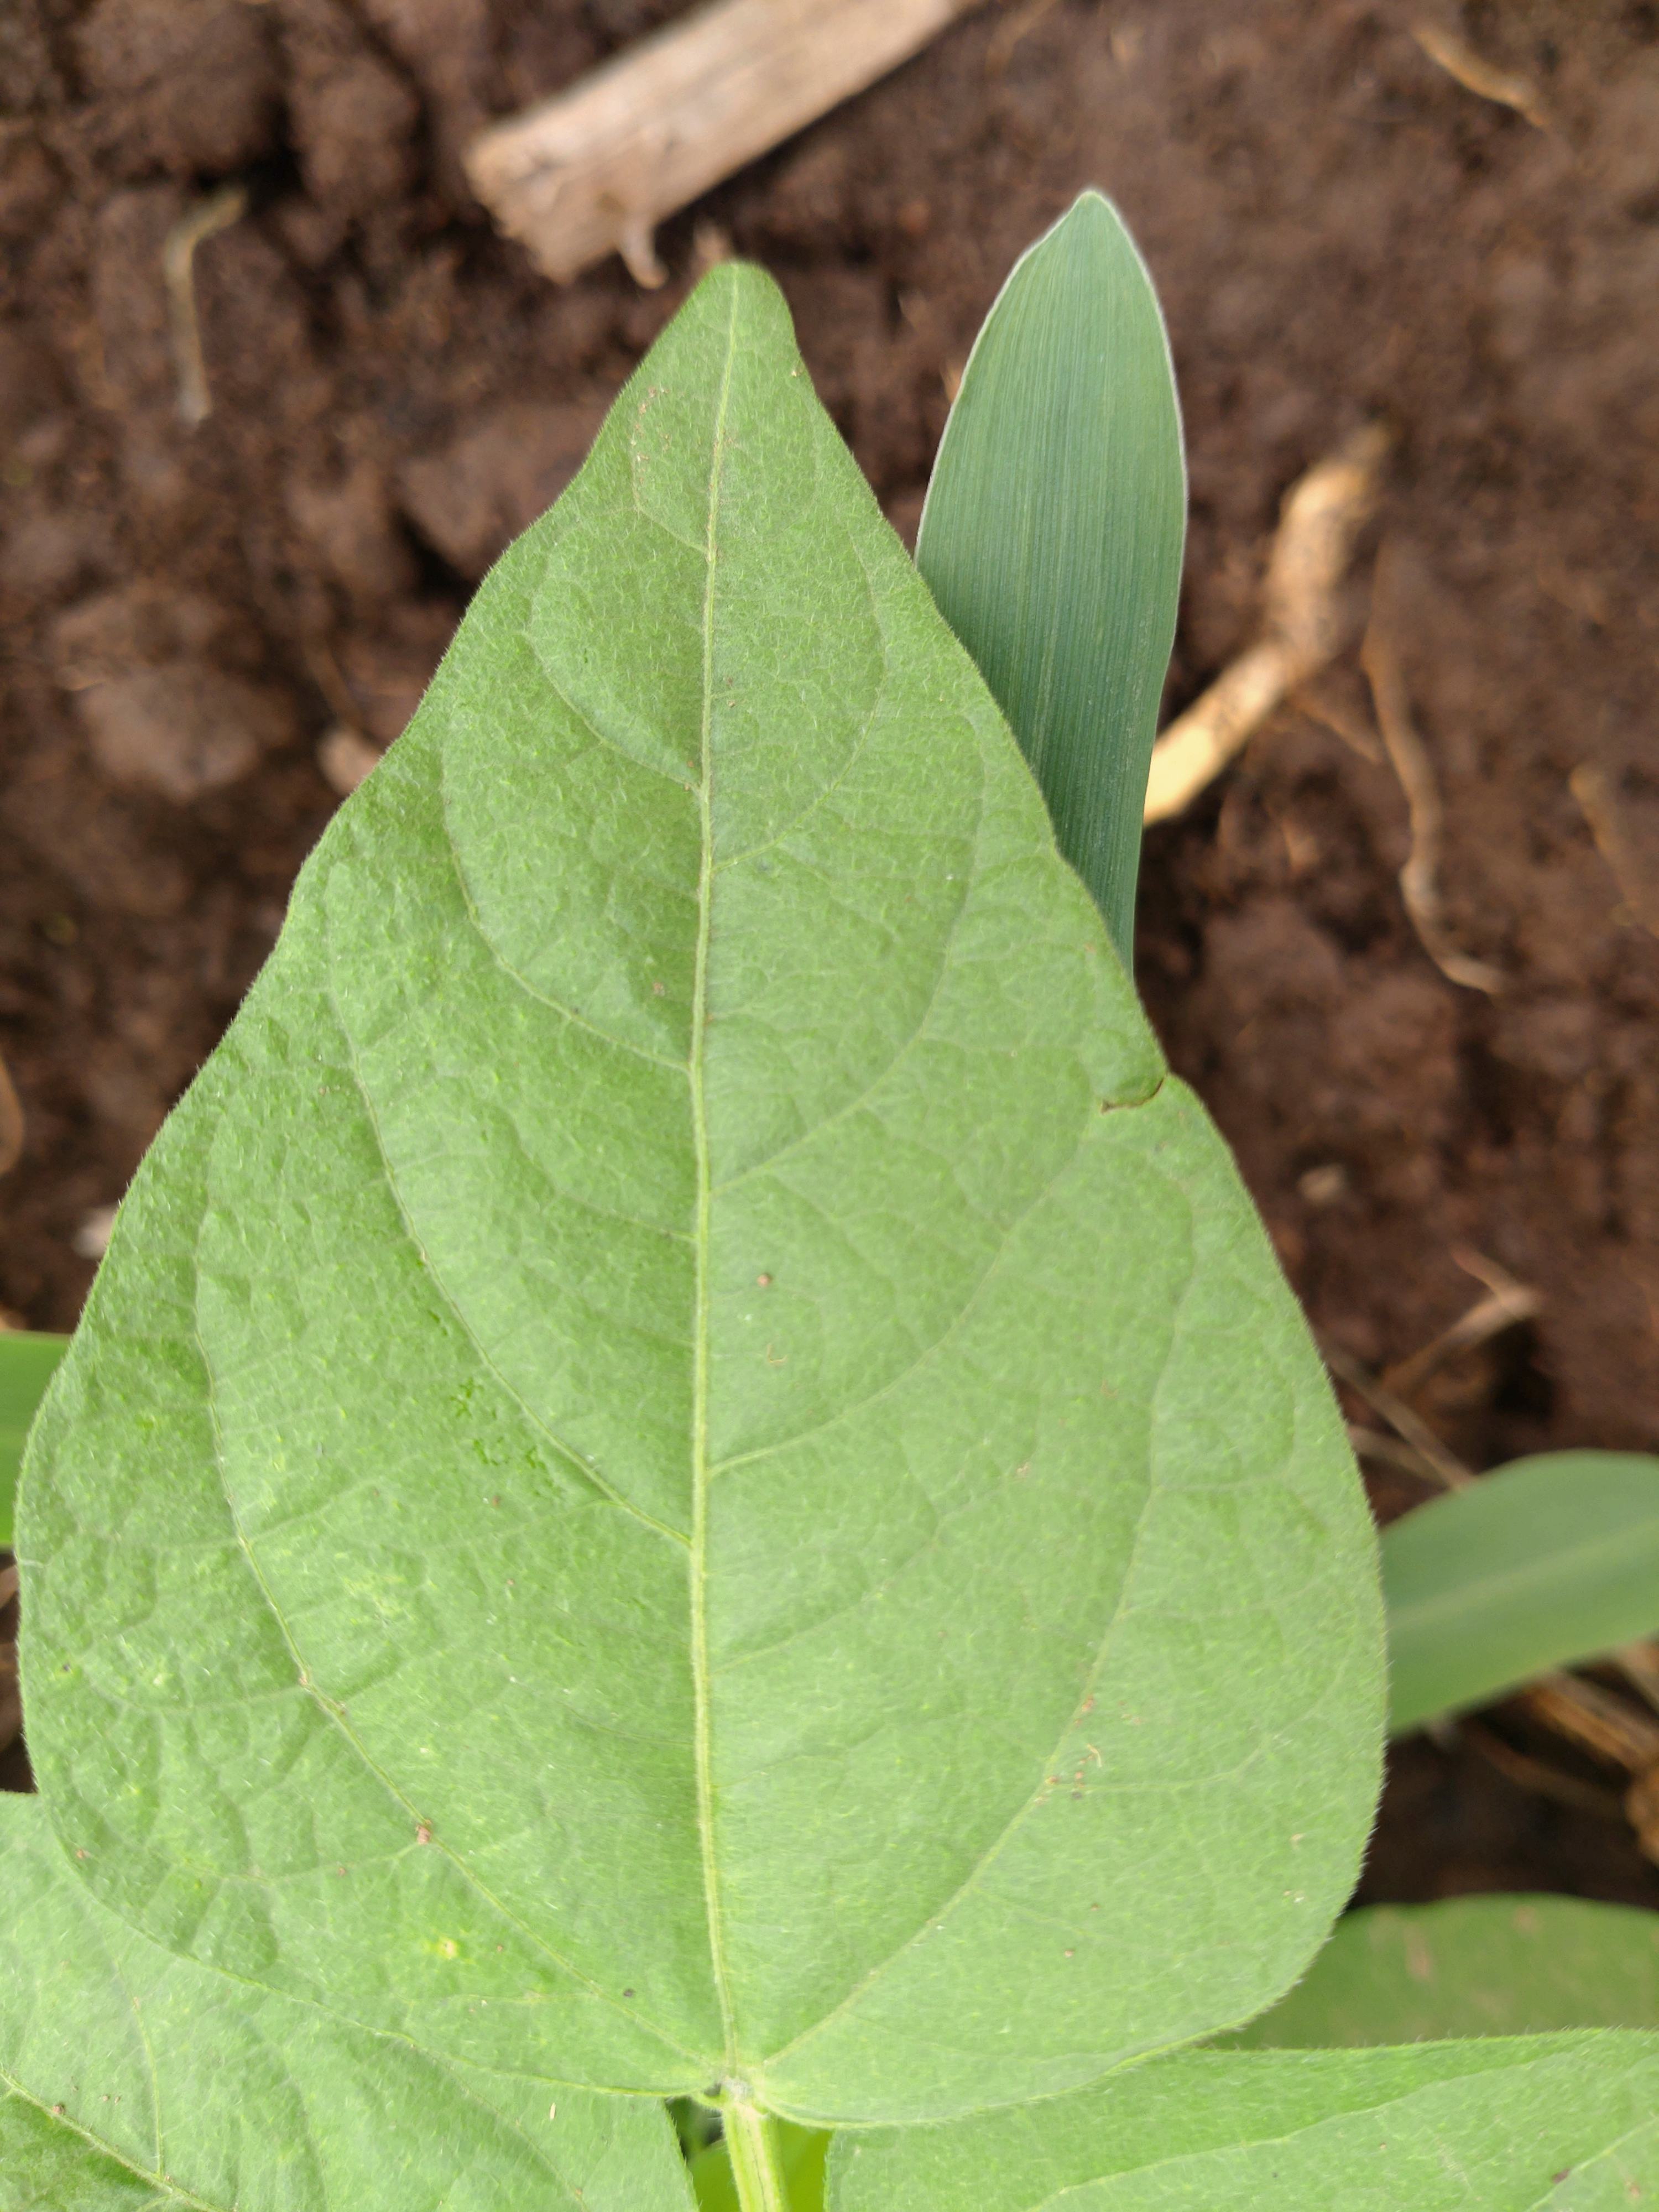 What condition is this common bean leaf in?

healthy
